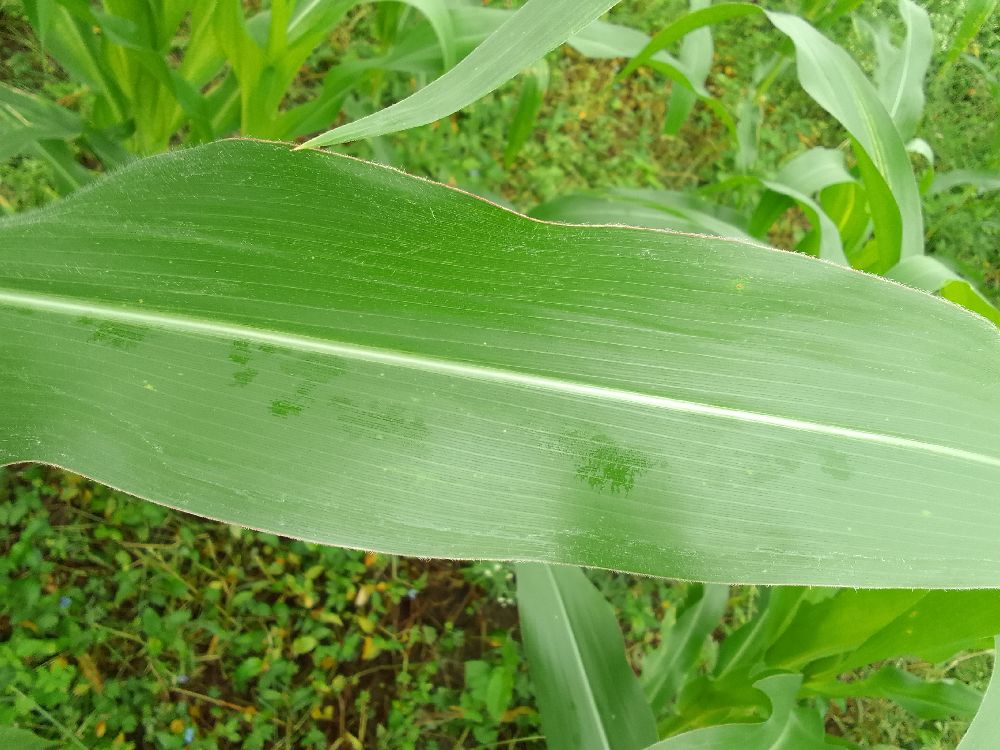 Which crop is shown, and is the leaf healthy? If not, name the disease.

maize, healthy
